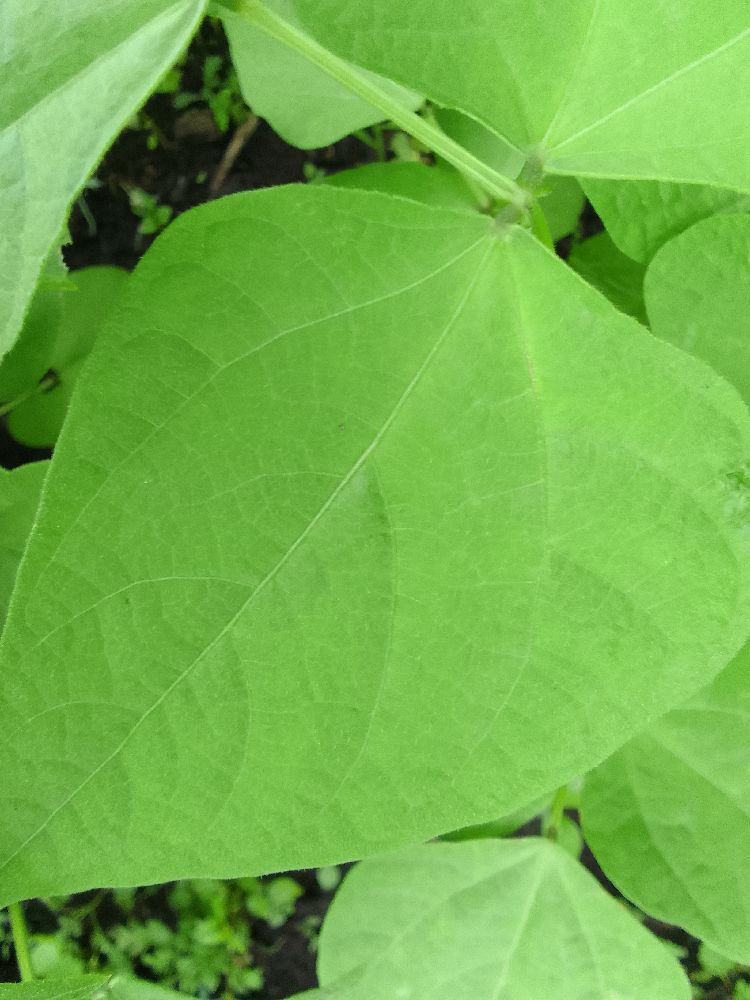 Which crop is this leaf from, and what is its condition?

common bean, healthy
